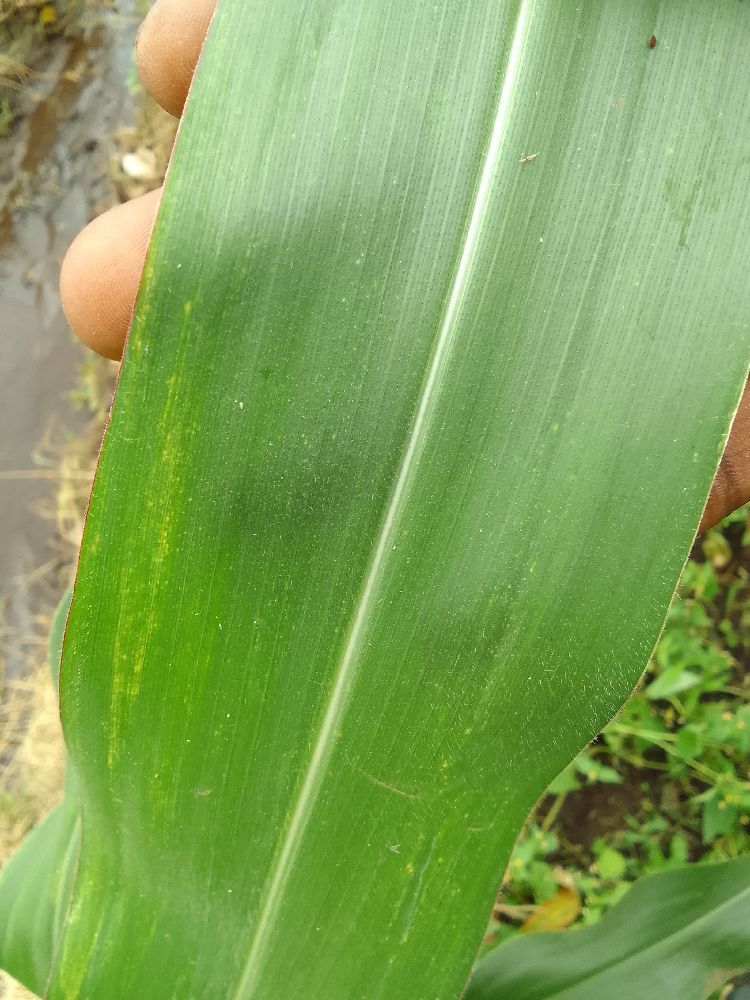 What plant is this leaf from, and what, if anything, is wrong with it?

maize, healthy
